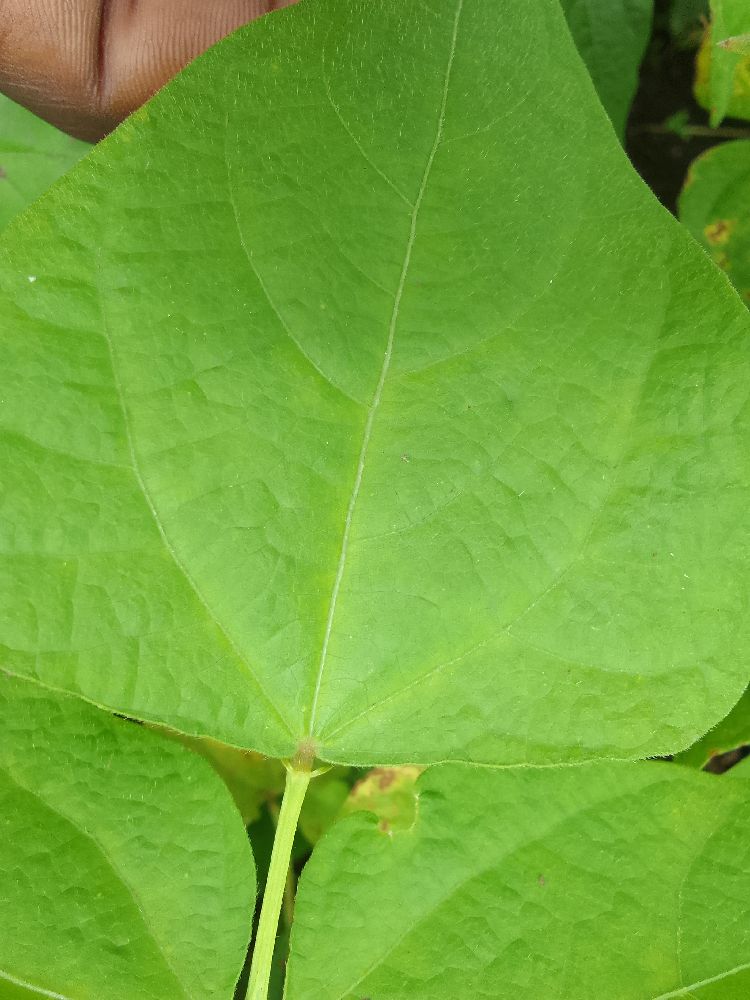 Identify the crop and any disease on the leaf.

common bean, healthy
